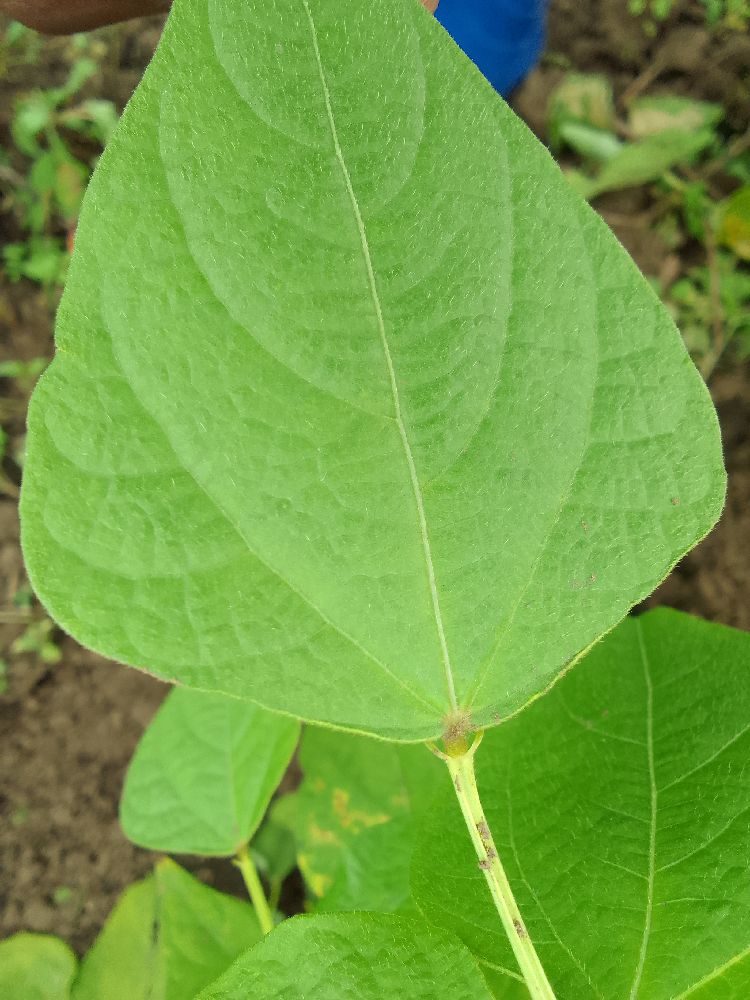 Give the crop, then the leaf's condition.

common bean, healthy
